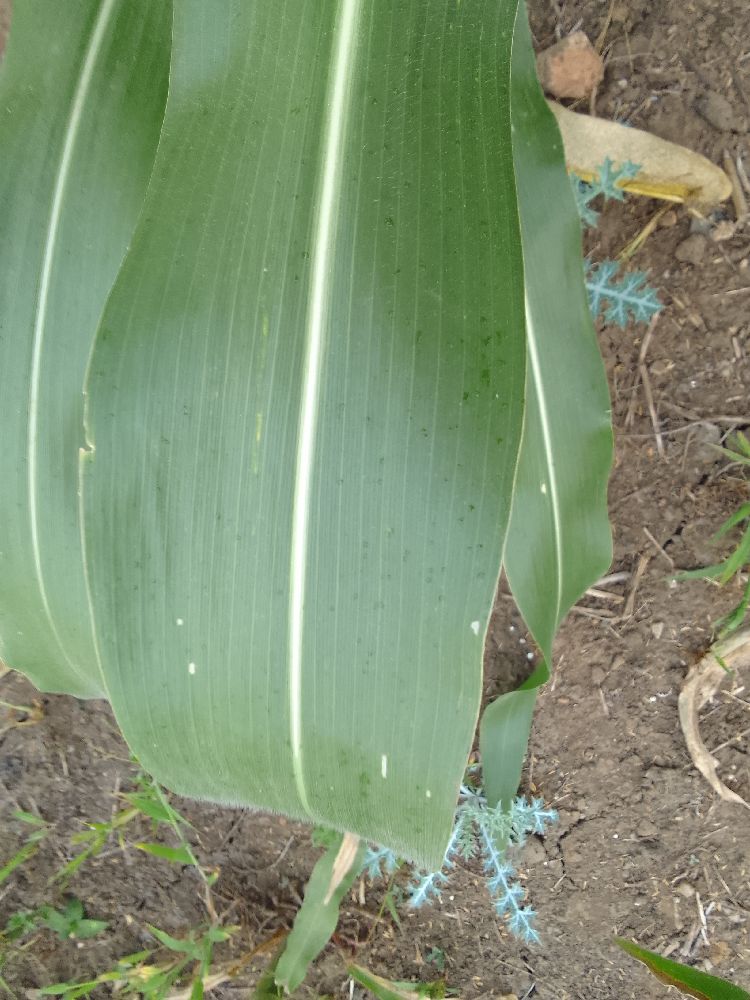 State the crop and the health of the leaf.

maize, healthy
